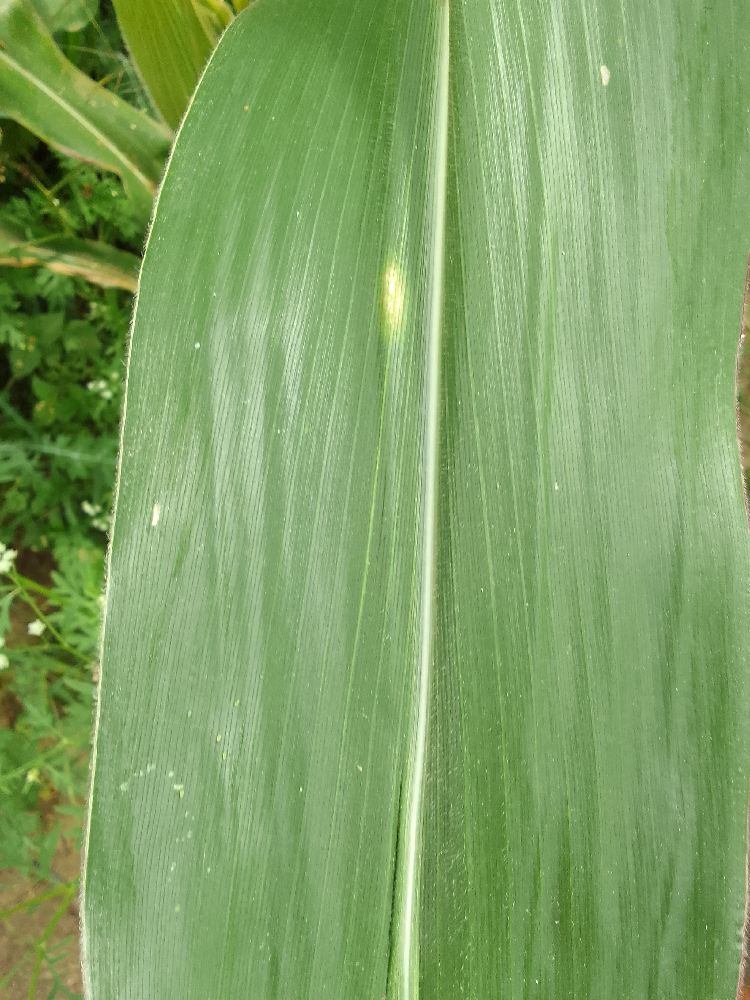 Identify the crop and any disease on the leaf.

maize, healthy
